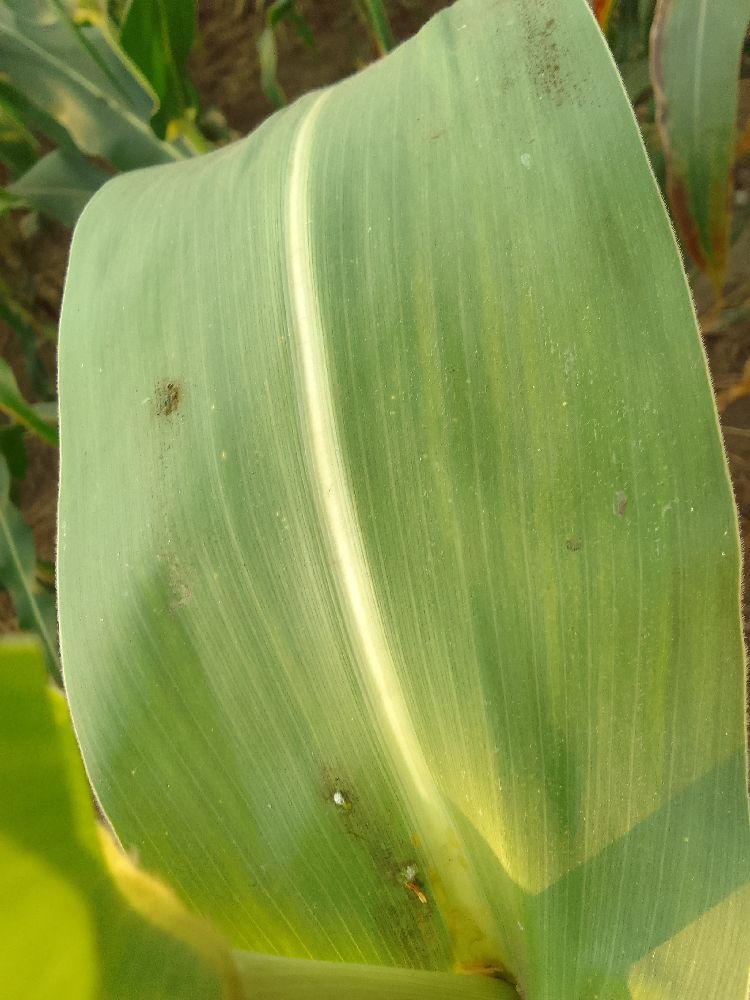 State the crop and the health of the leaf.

maize, healthy
